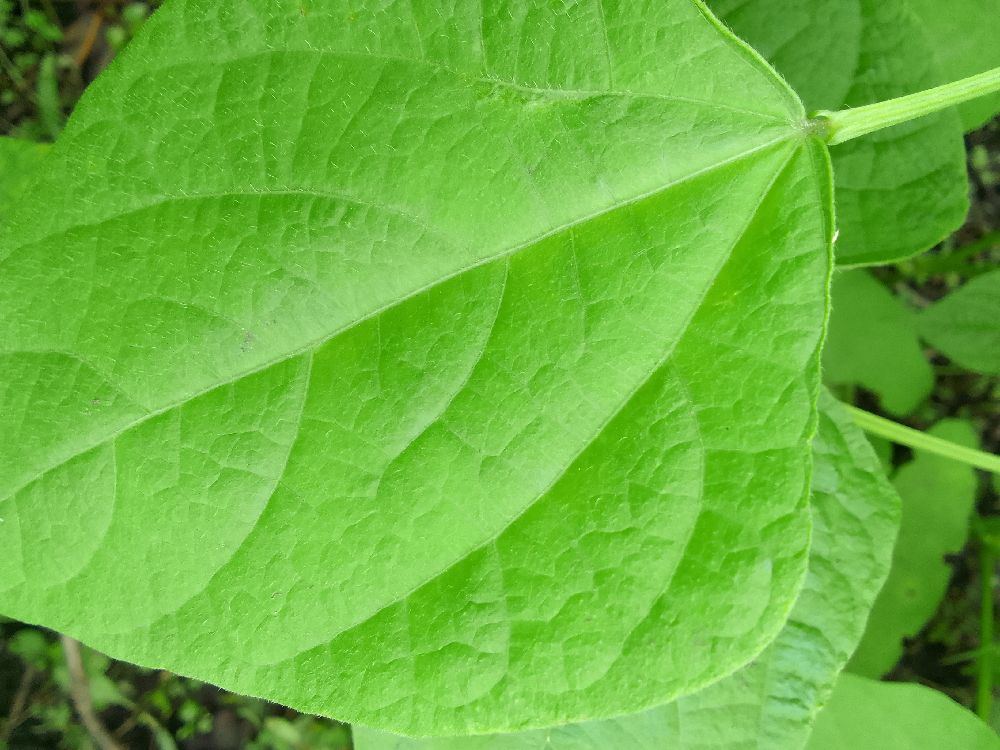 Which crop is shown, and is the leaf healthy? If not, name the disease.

common bean, healthy
